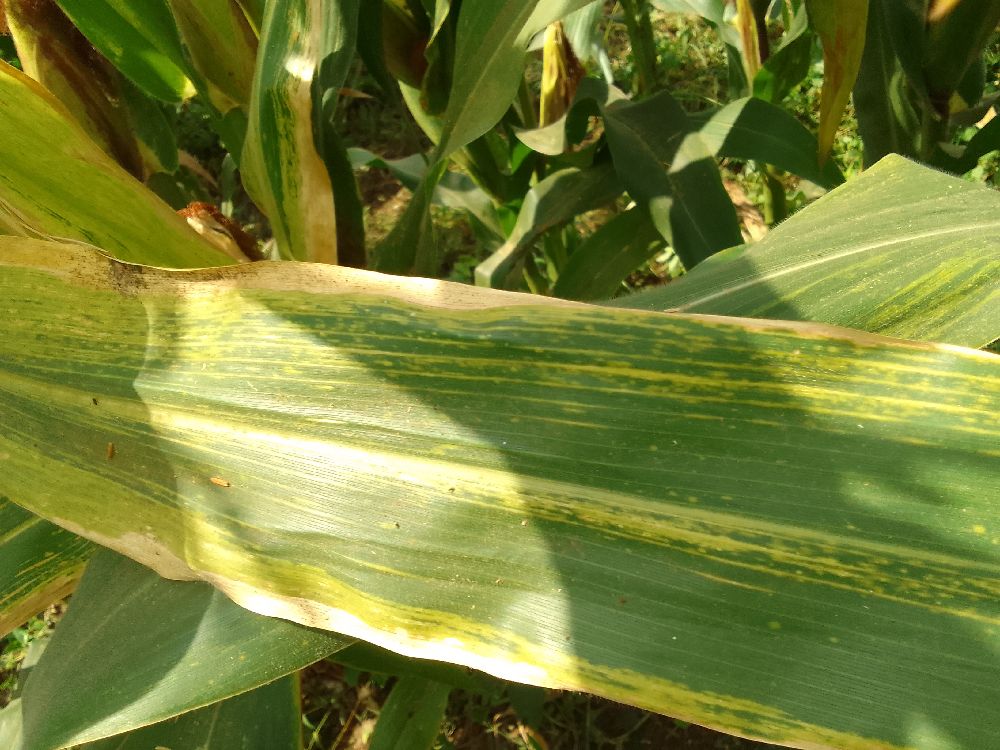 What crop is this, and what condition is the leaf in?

maize, maize lethal necrosis
